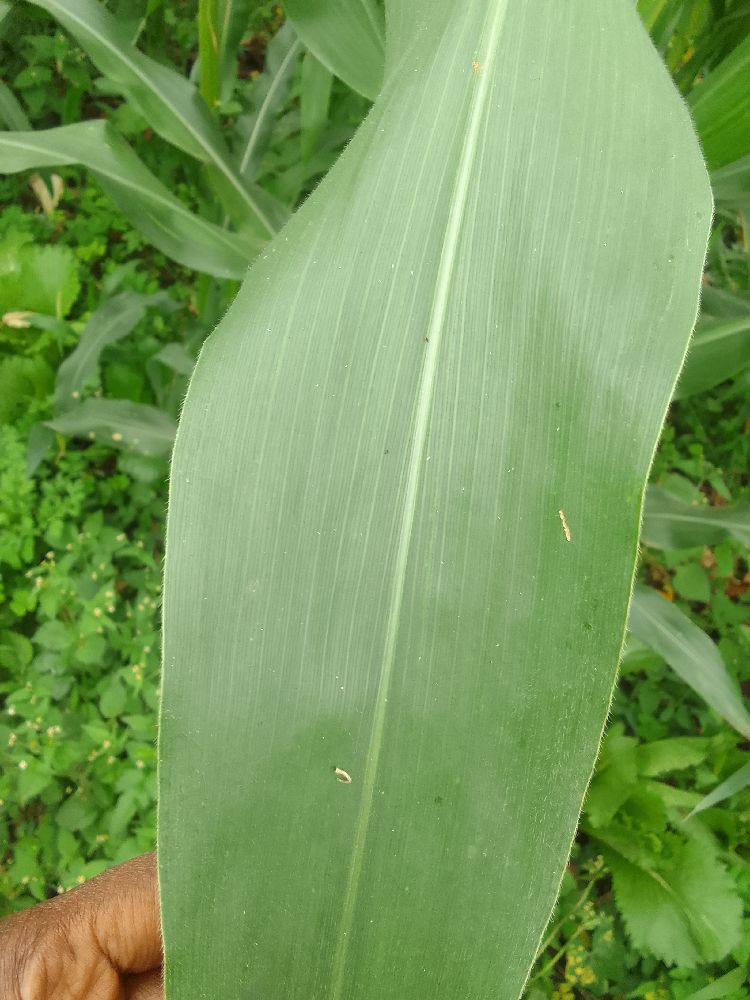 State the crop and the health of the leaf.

maize, healthy
